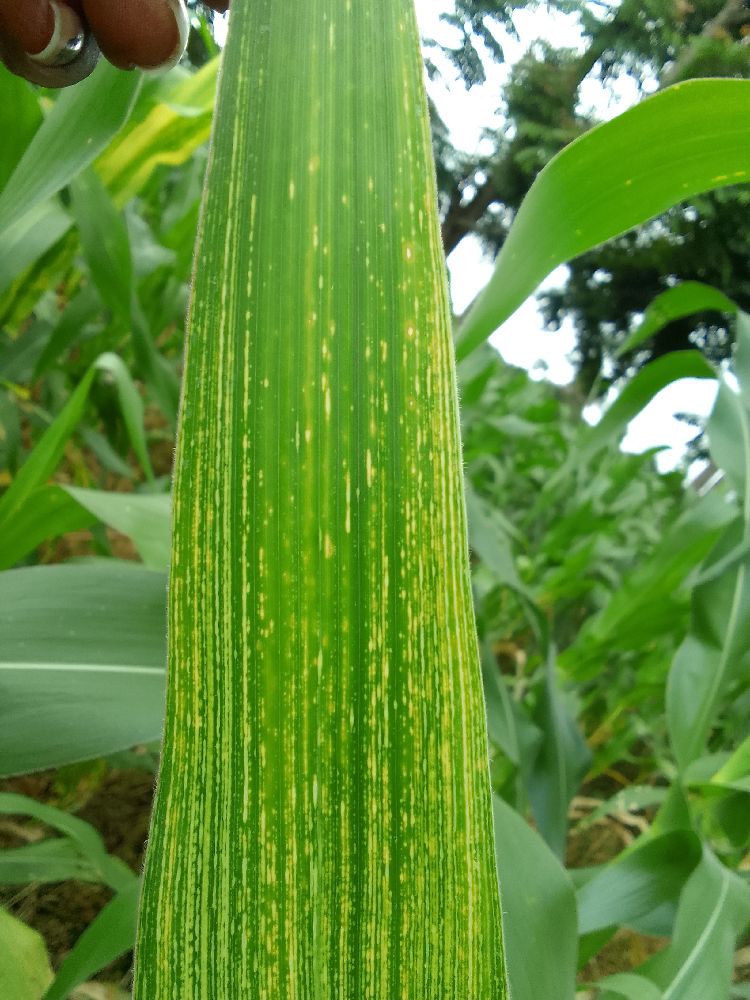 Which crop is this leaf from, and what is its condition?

maize, maize streak virus
